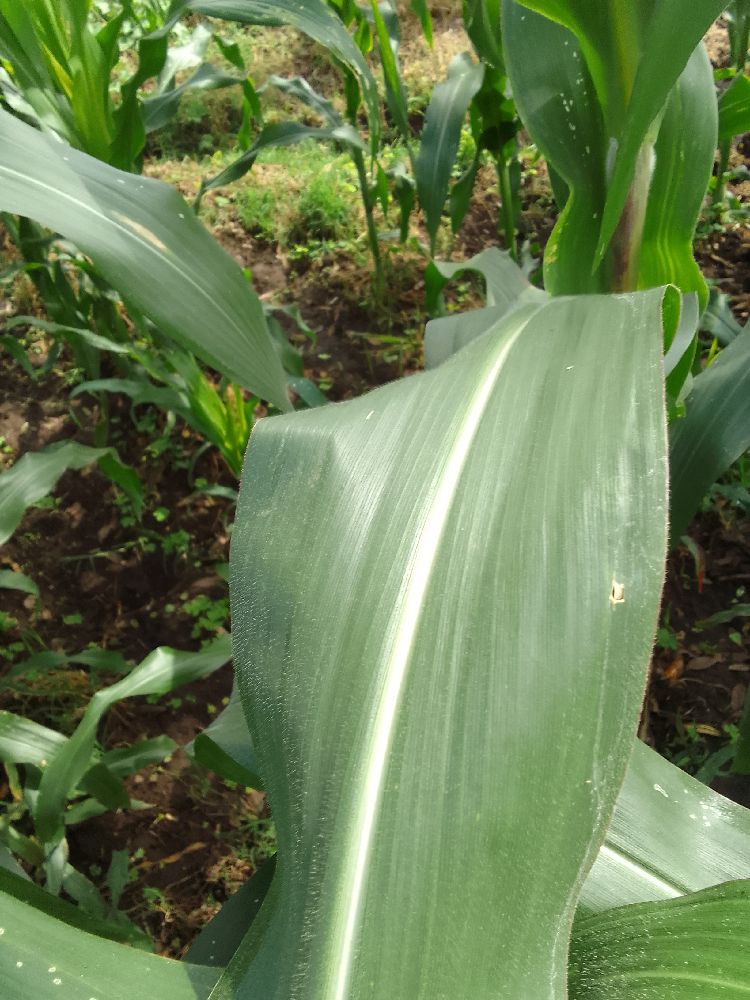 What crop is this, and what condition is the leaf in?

maize, healthy
